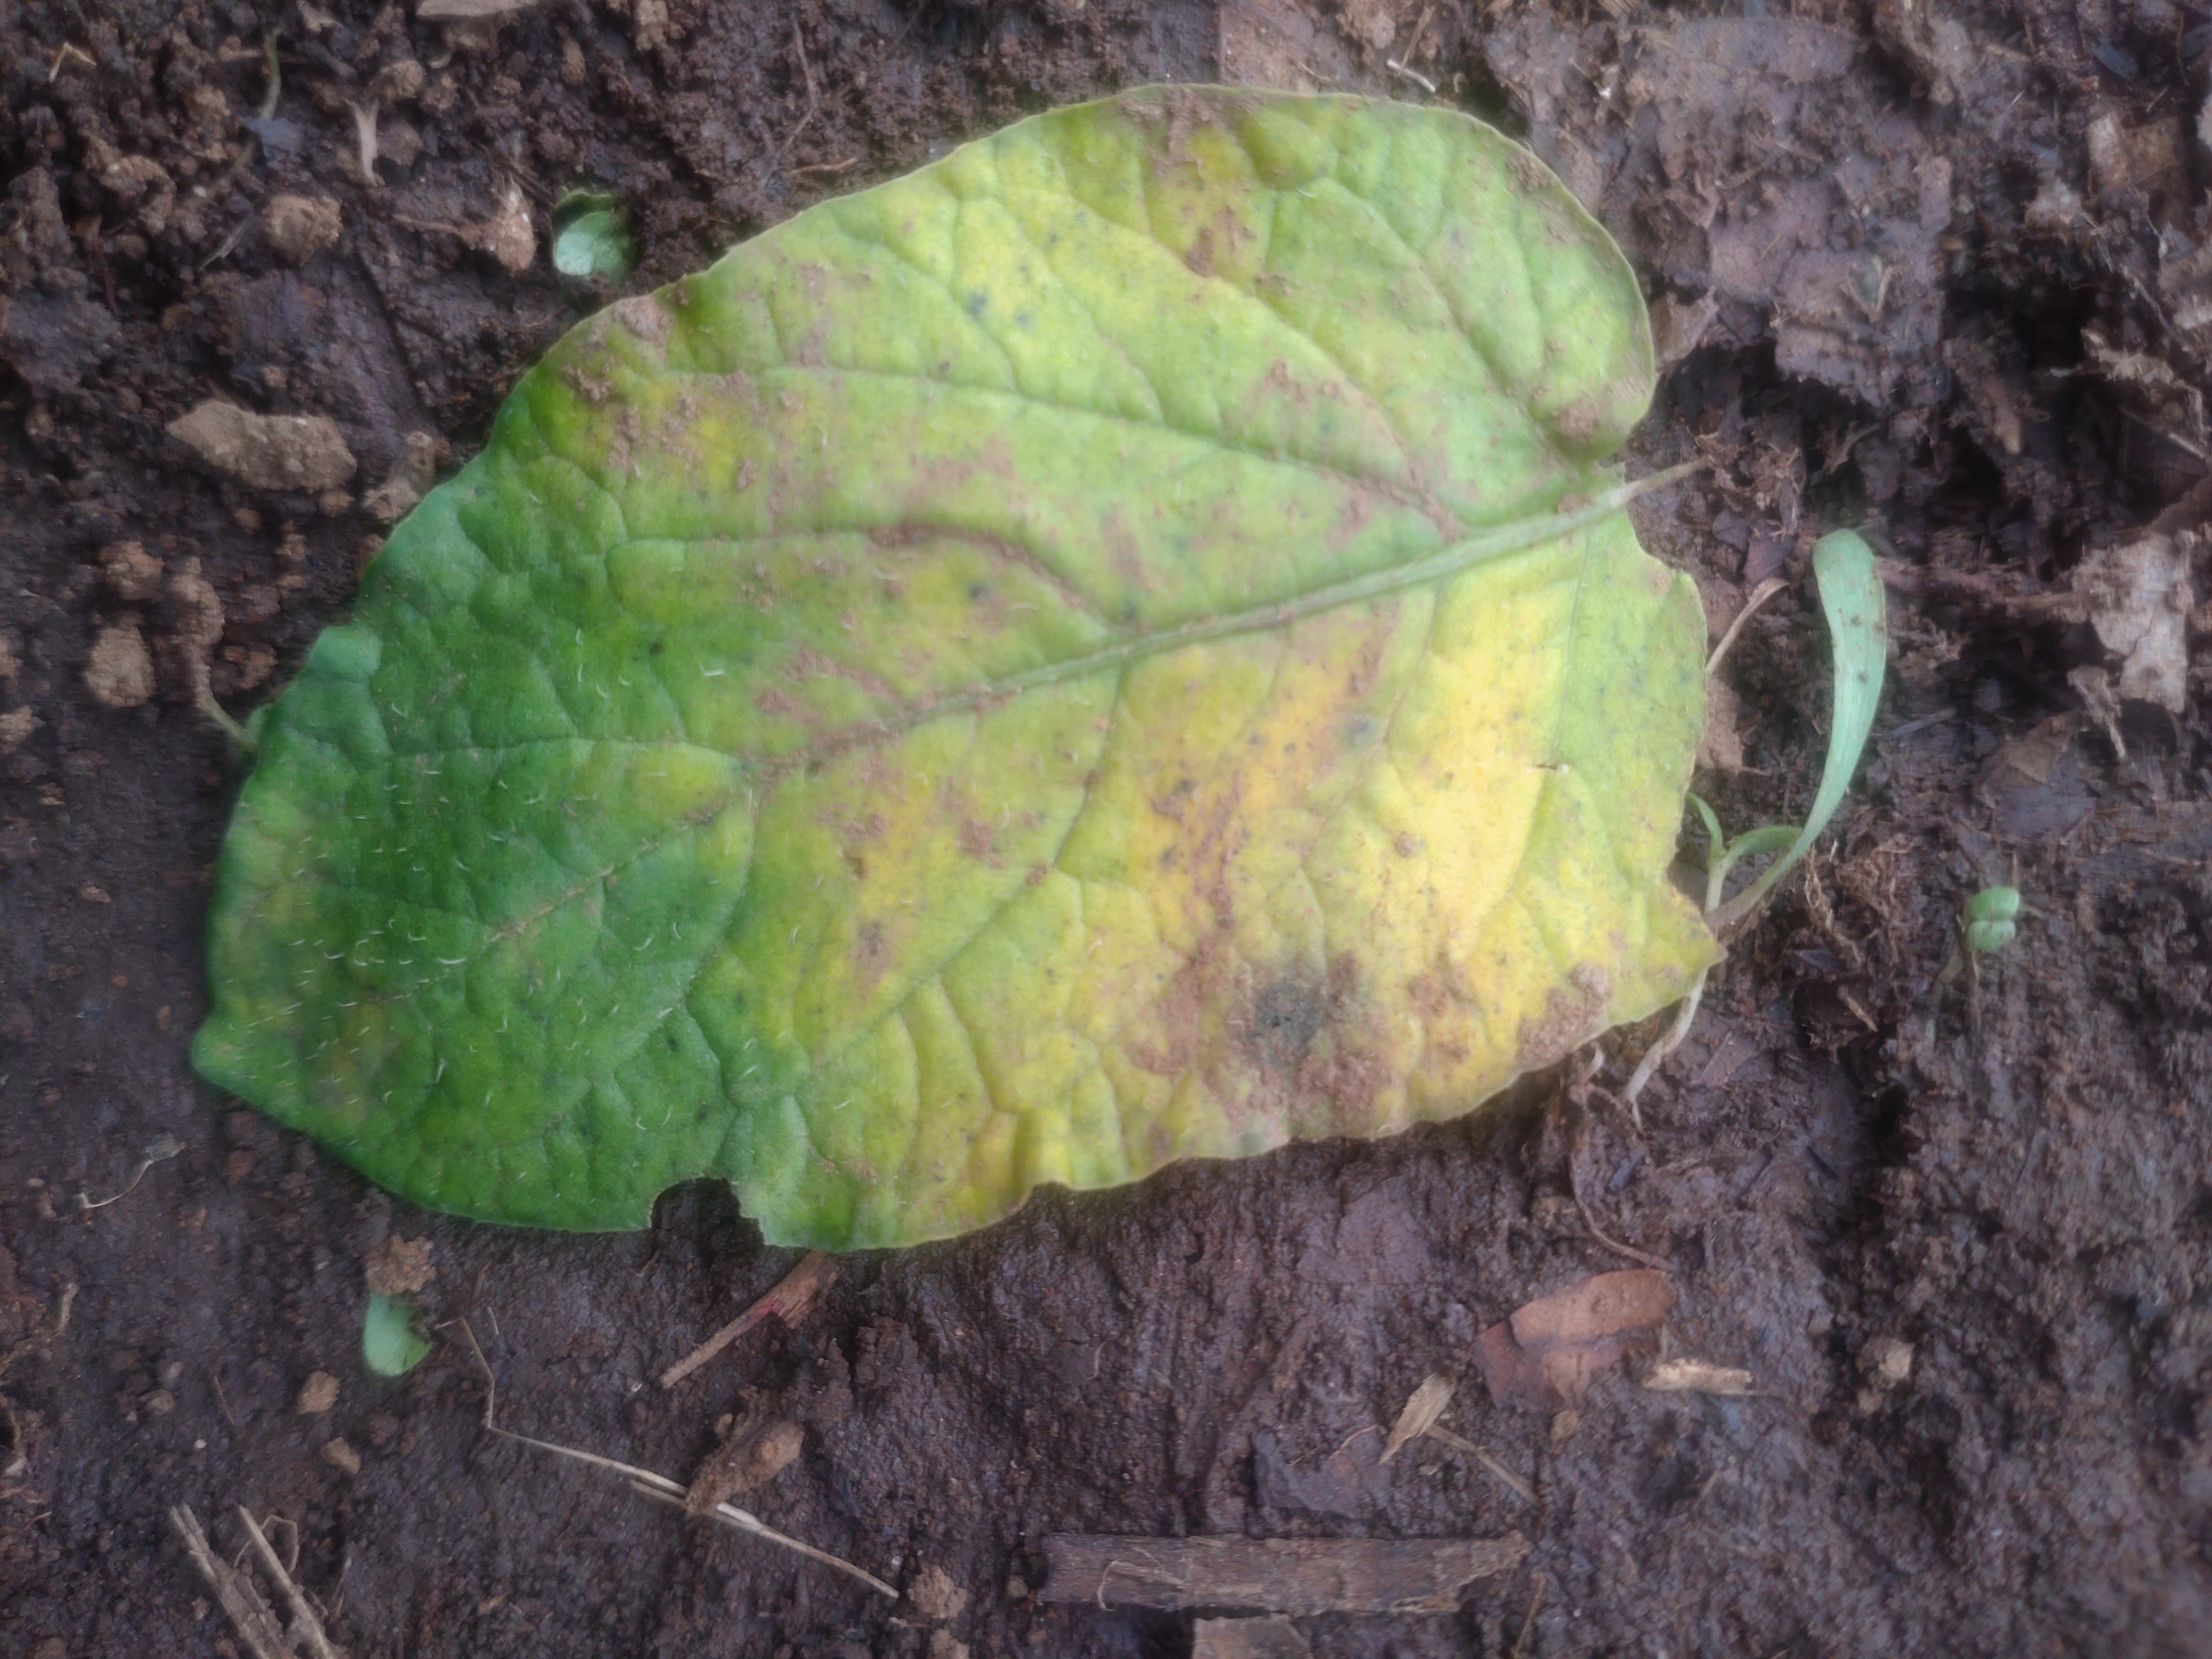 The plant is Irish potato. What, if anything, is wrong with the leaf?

late blight
